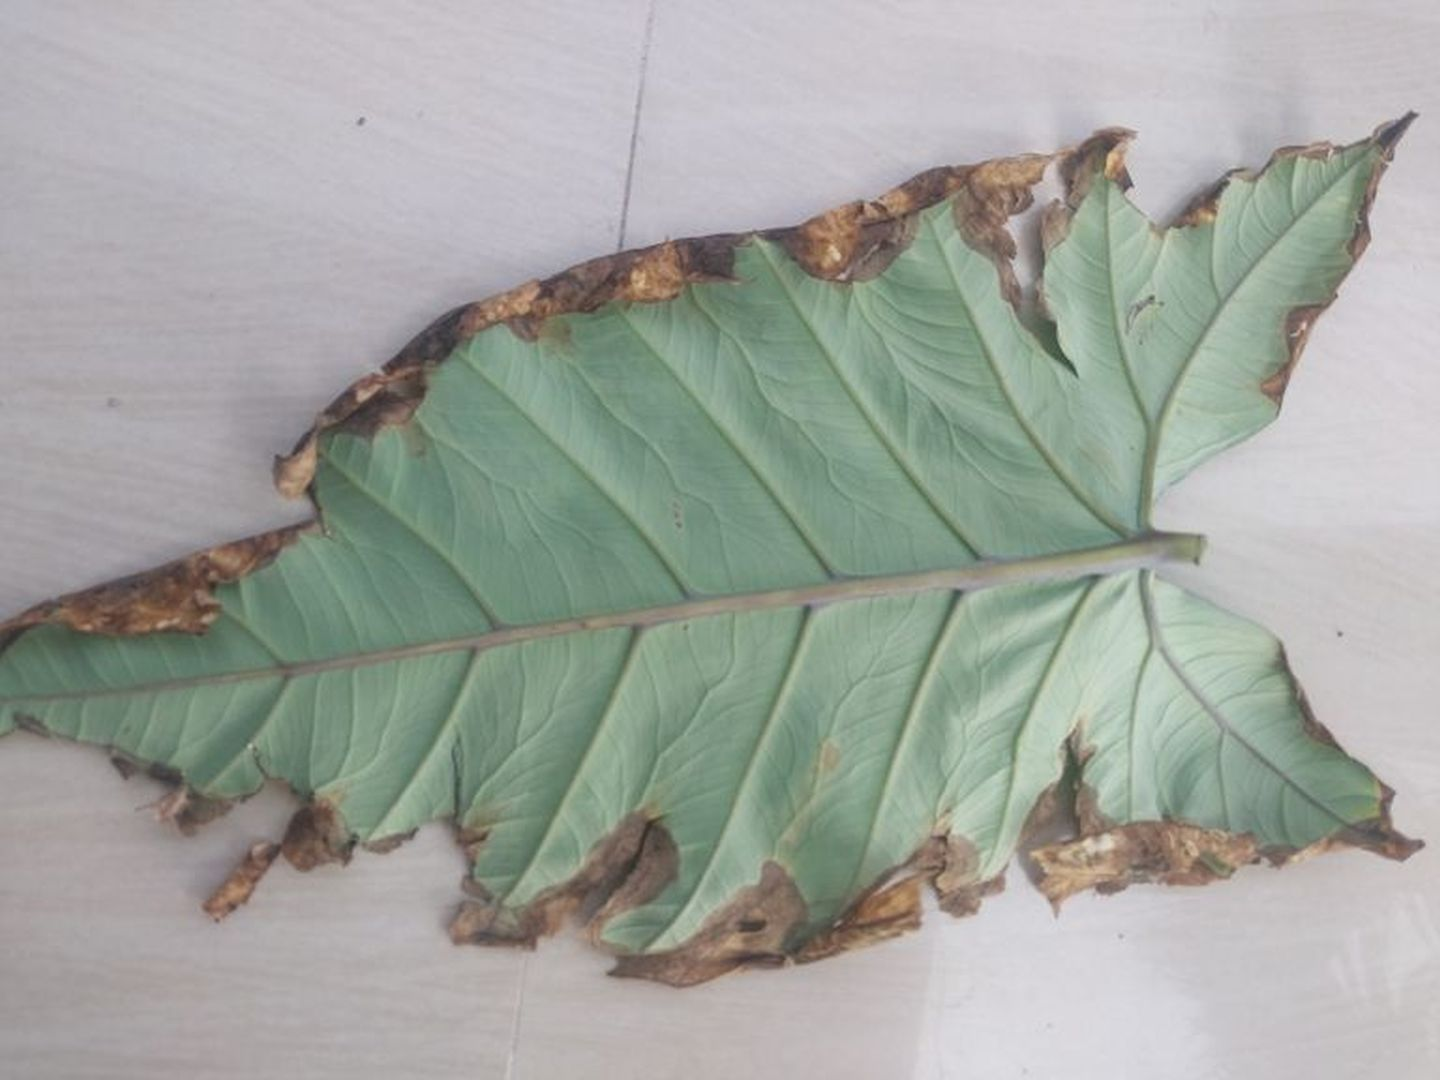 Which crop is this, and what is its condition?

taro, leaf blight
